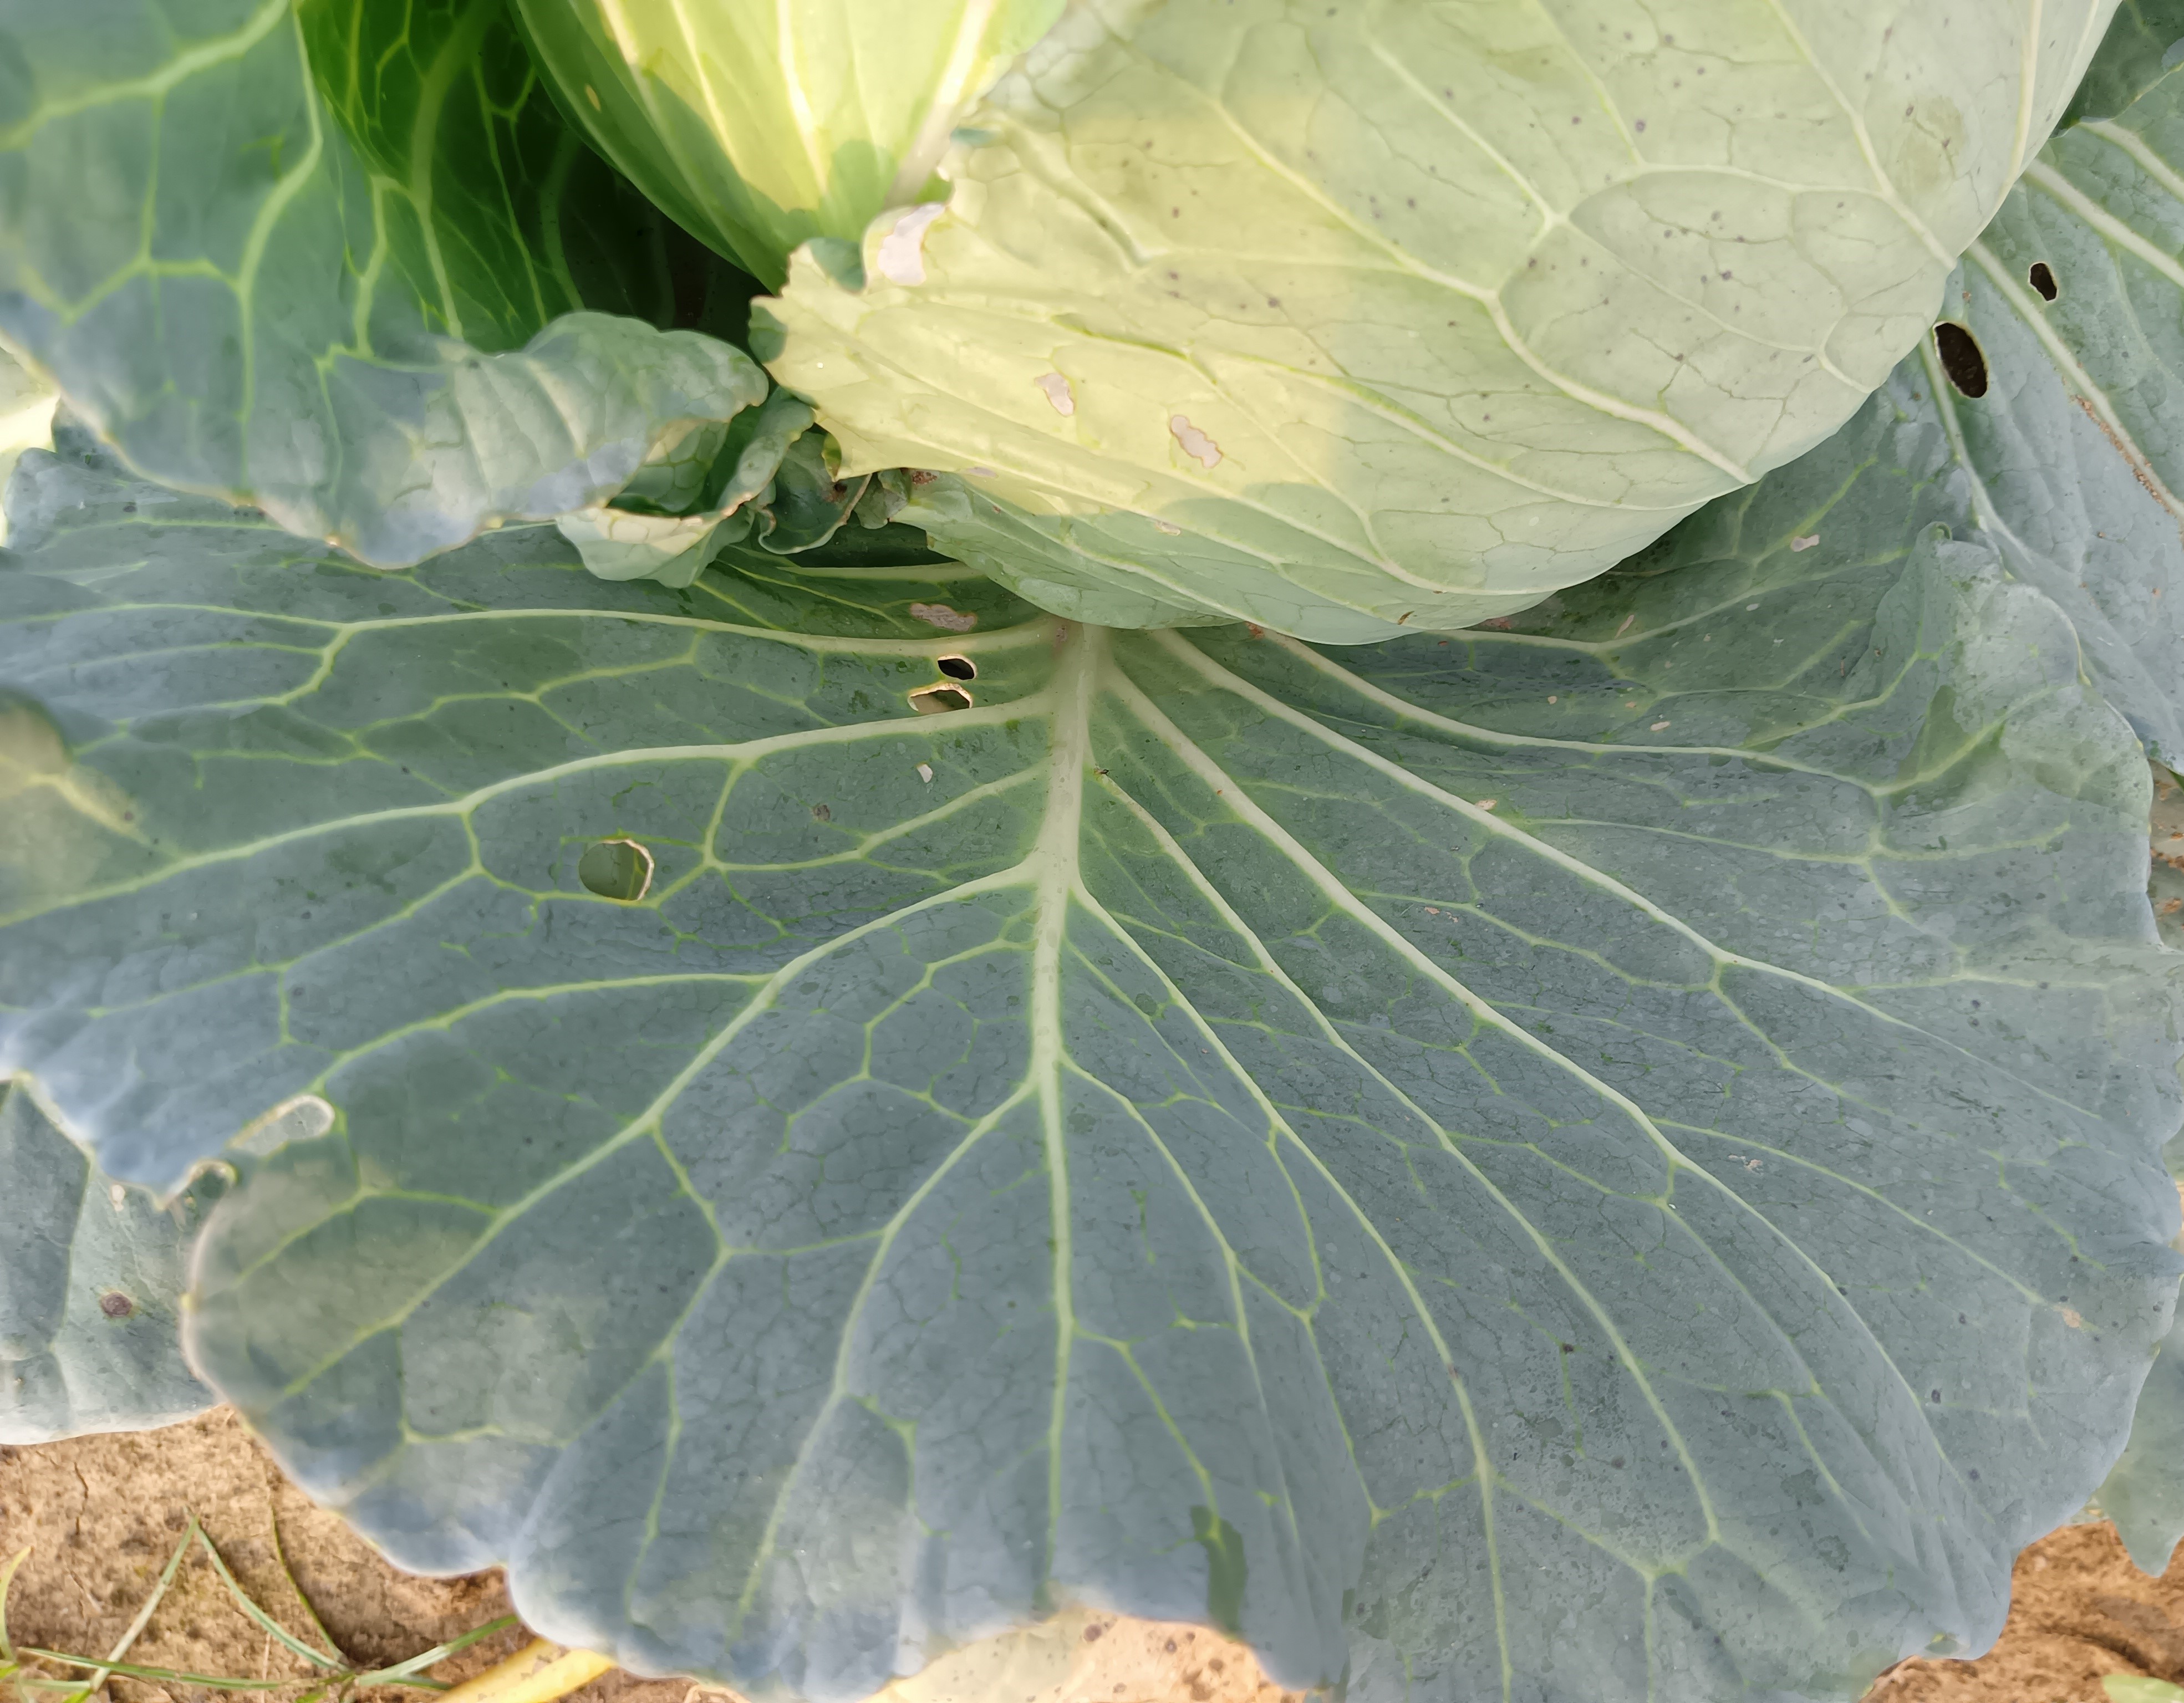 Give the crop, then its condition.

cabbage, healthy
